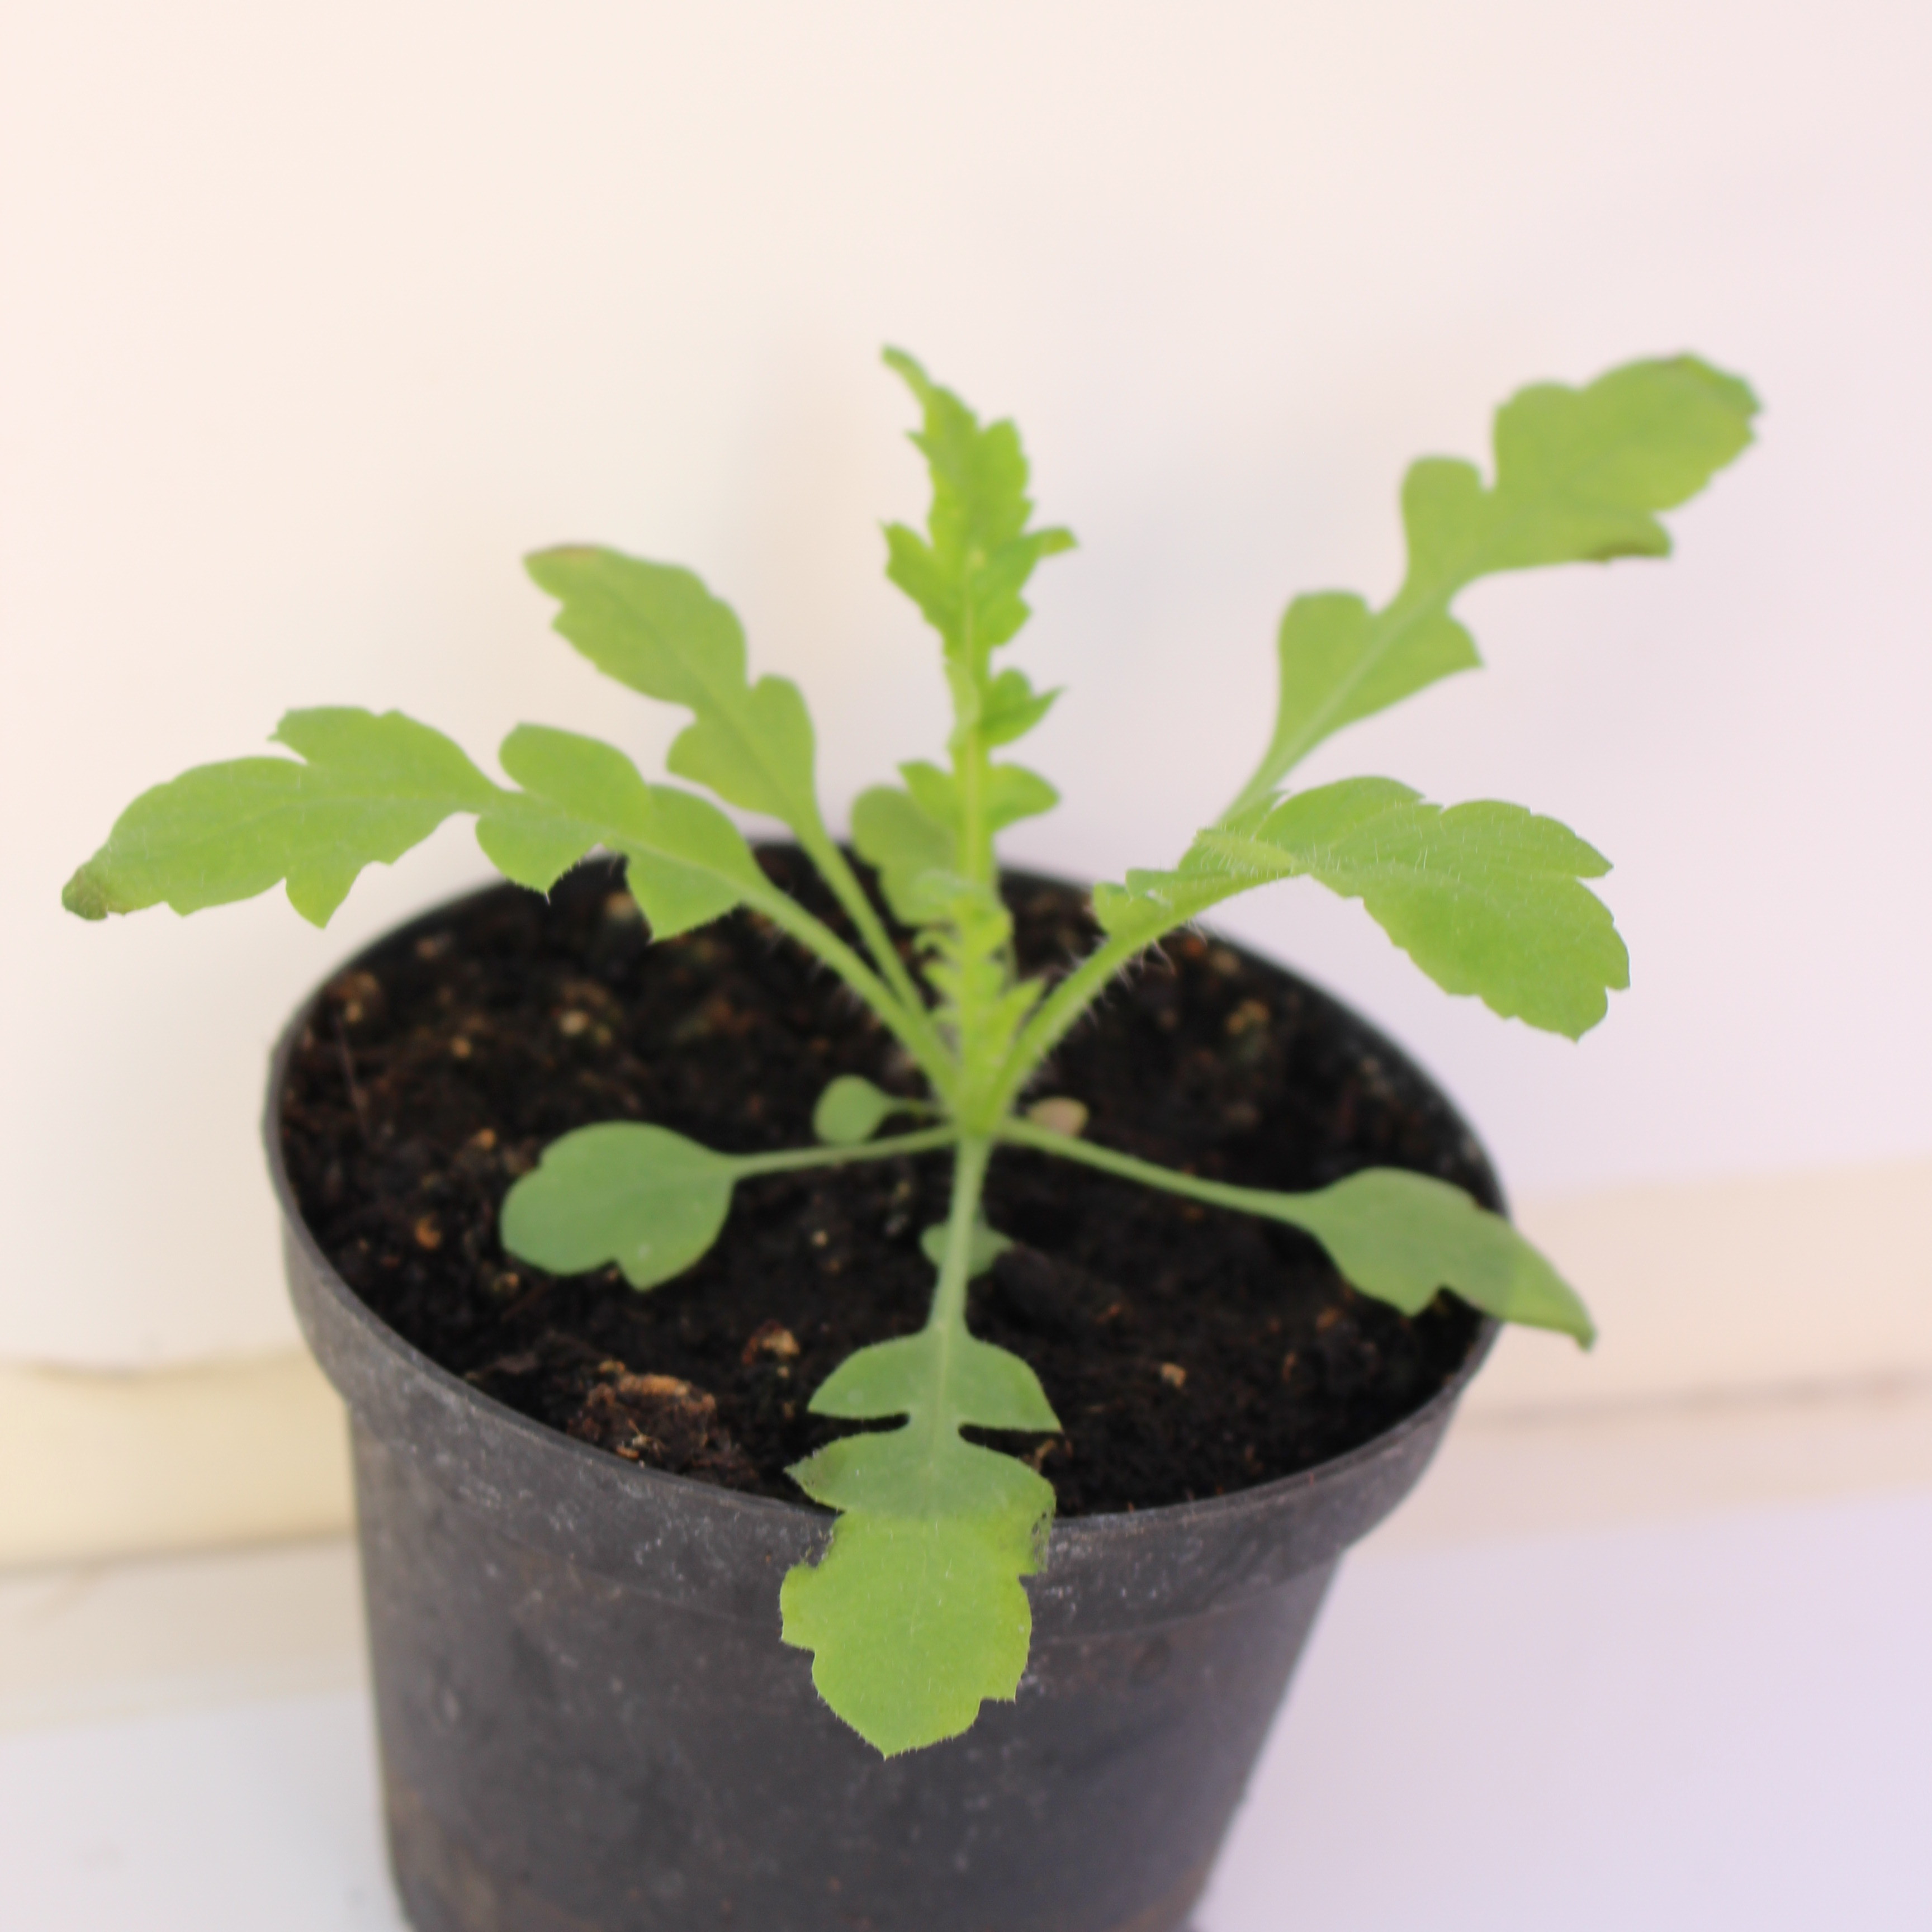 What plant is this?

Papaver rhoeas
